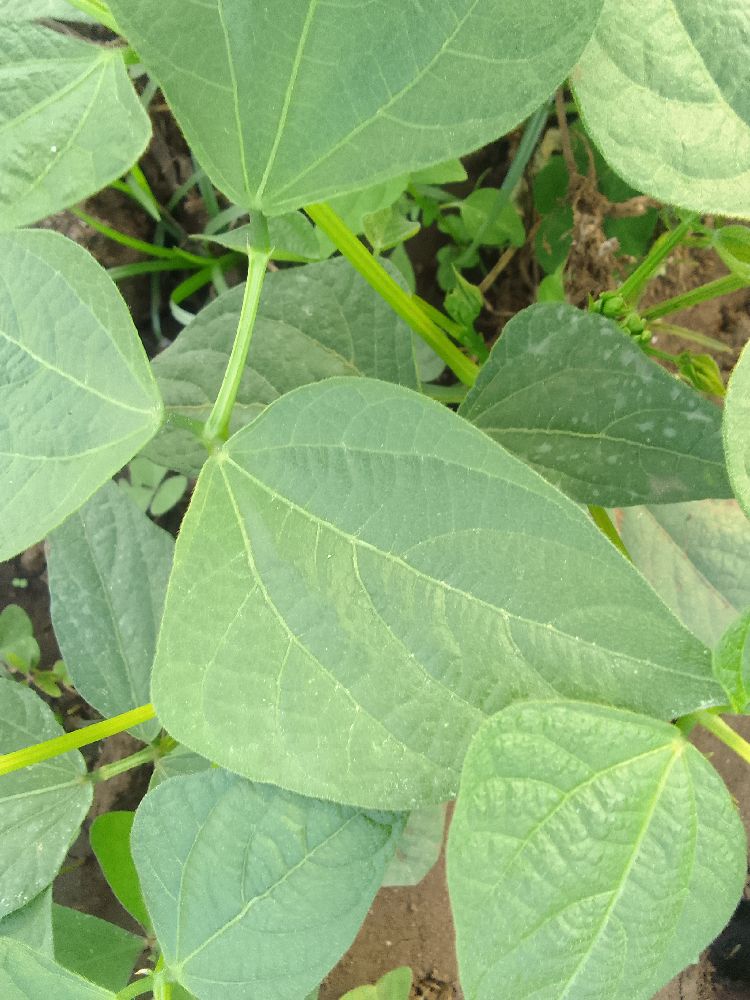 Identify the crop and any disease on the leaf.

common bean, healthy
